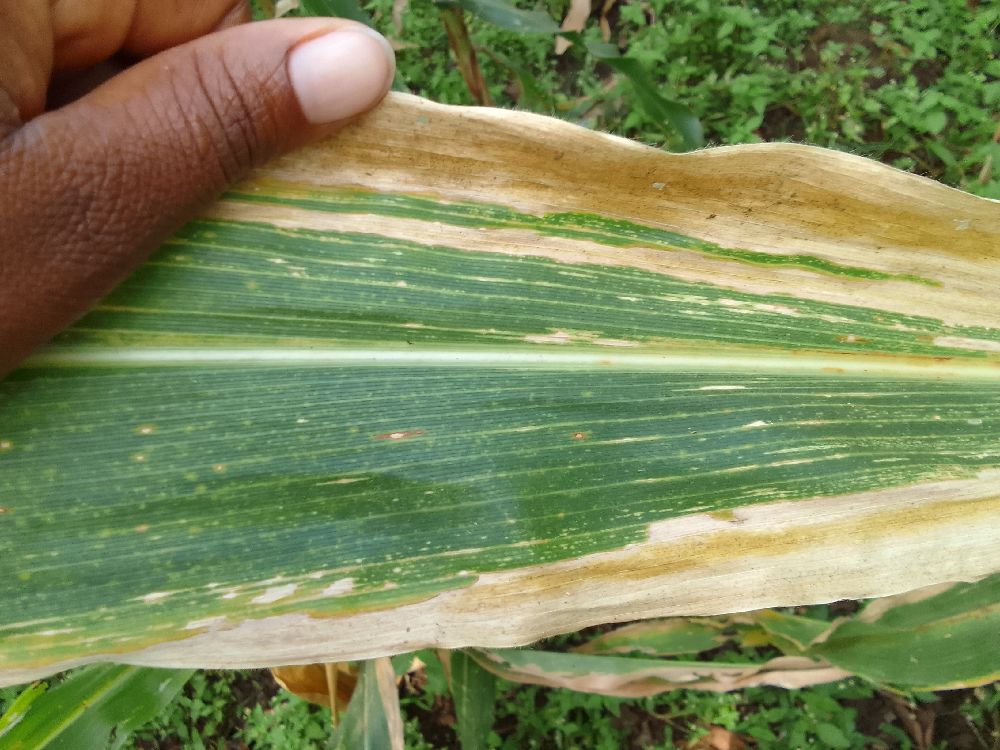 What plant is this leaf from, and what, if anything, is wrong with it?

maize, maize lethal necrosis
